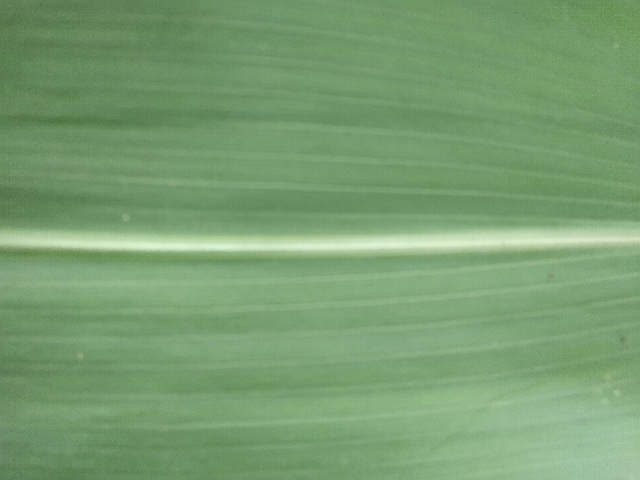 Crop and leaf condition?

maize, healthy
